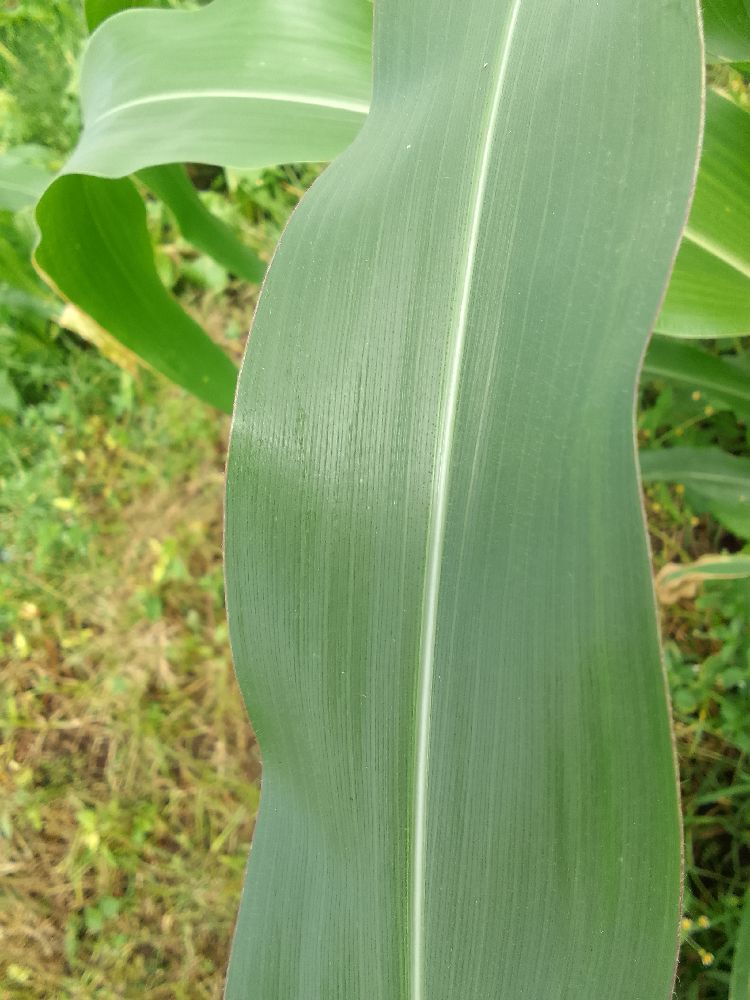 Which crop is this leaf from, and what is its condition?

maize, healthy
